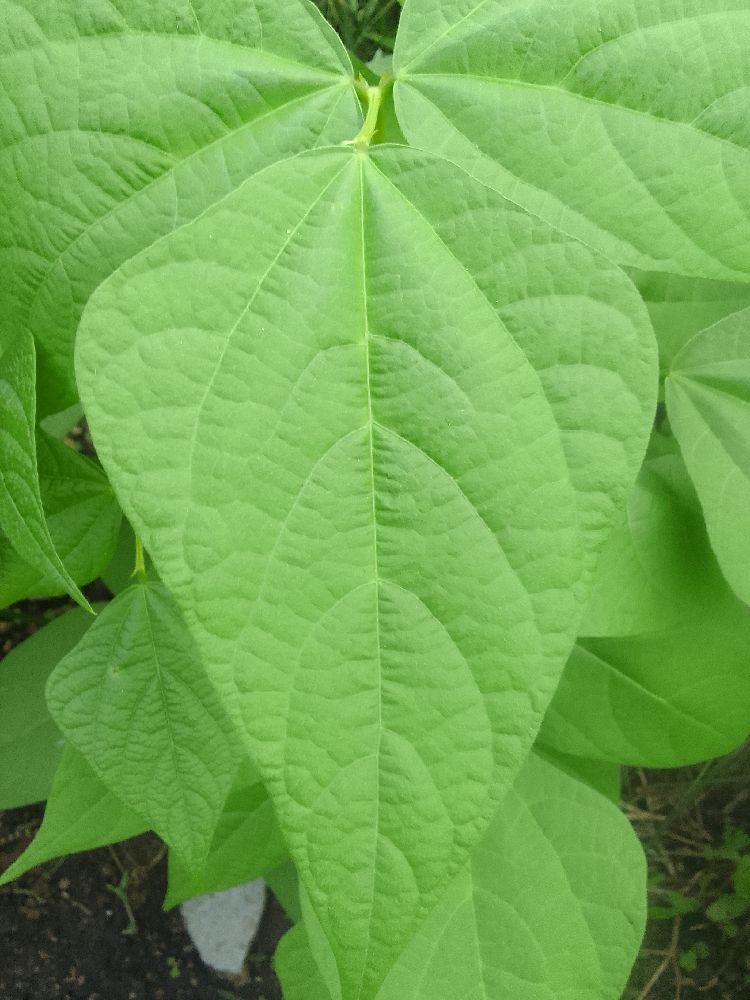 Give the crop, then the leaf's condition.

common bean, healthy
